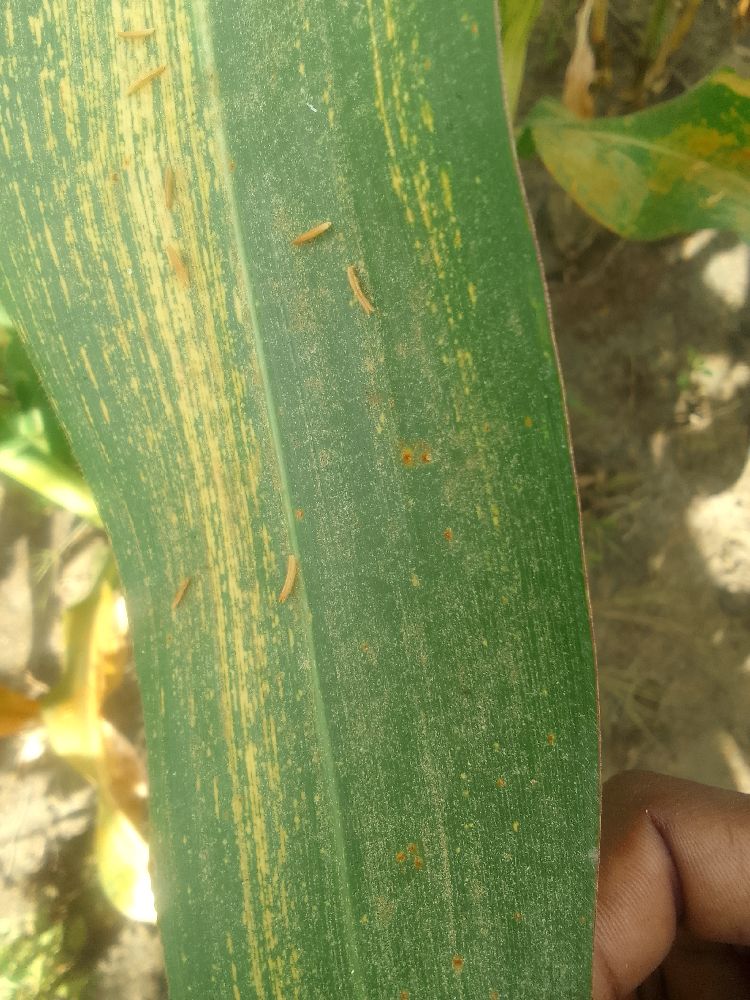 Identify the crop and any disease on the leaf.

maize, maize streak virus
